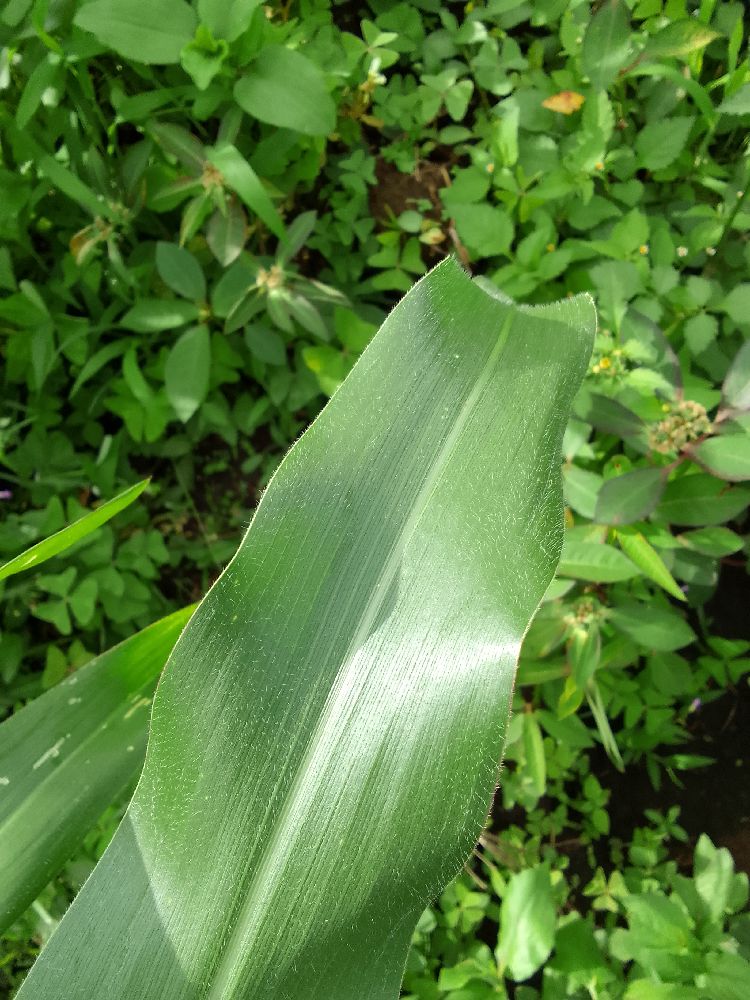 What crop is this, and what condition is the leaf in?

maize, healthy
